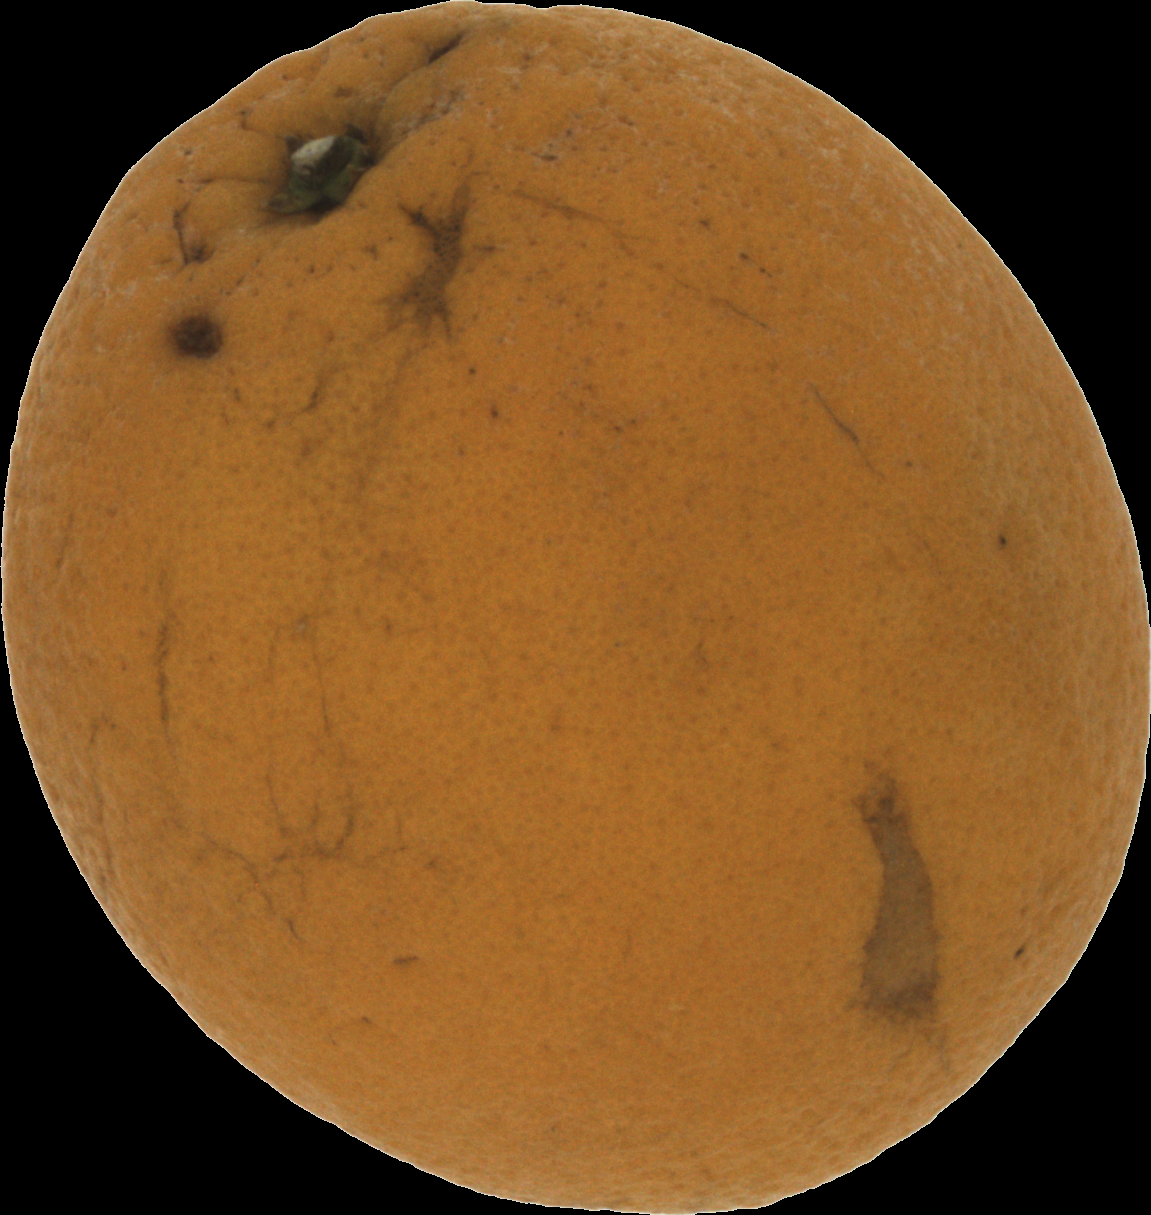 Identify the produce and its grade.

orange, bad
